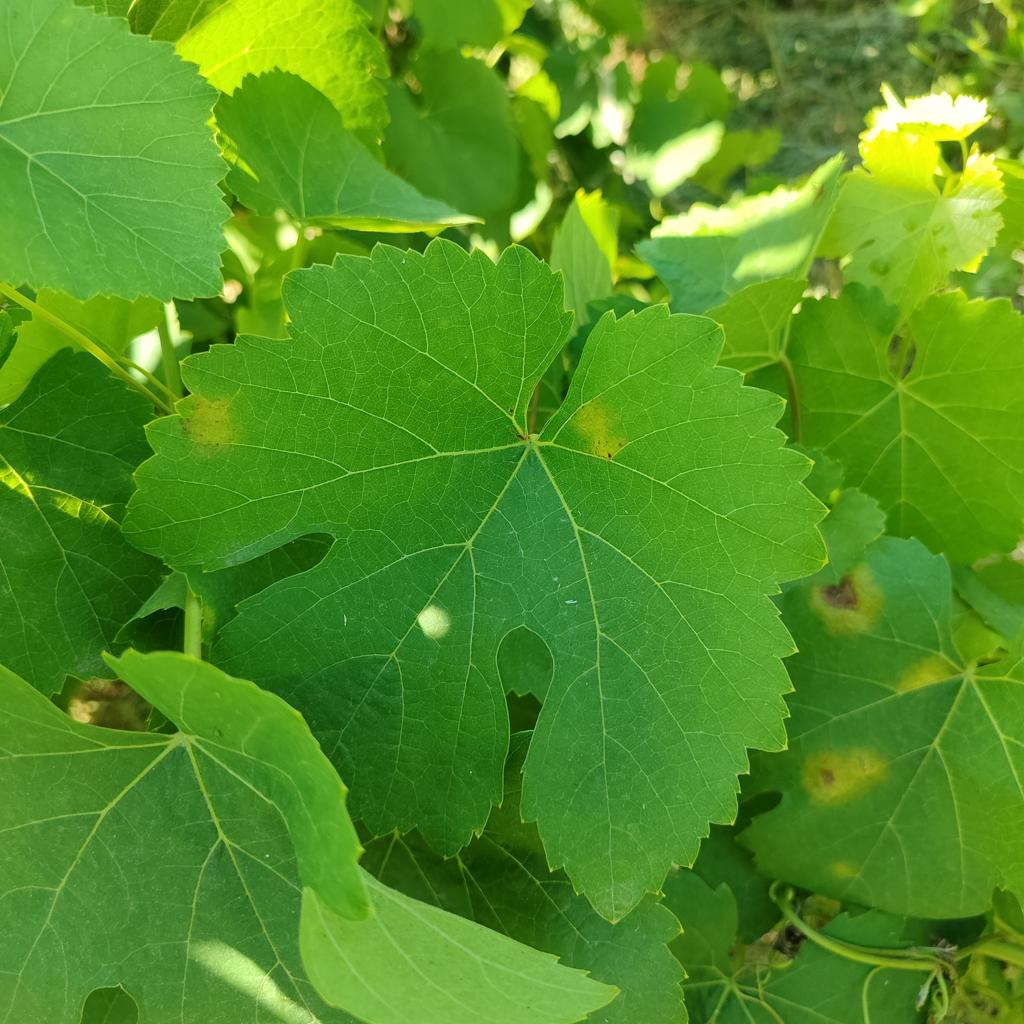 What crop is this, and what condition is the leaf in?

grapevine, downy mildew
